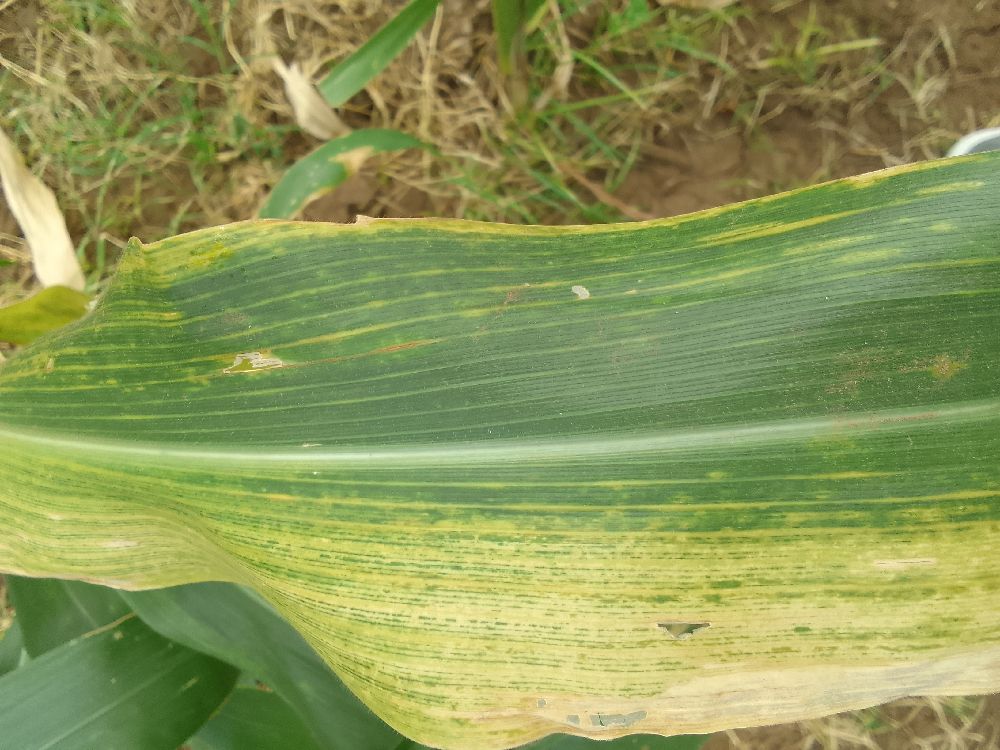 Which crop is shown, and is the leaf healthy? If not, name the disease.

maize, maize lethal necrosis
